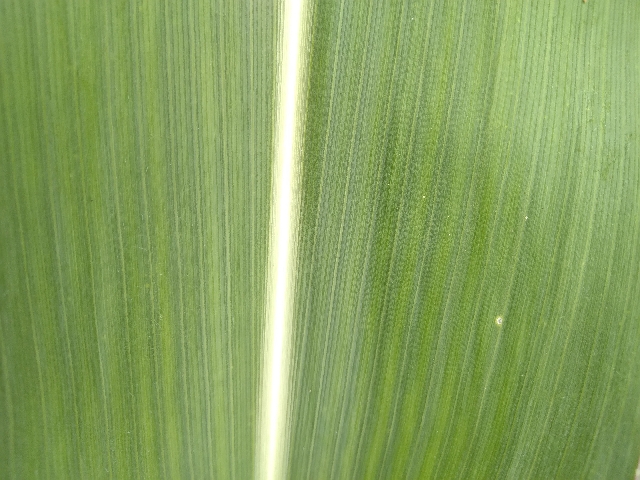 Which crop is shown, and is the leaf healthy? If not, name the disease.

maize, healthy
